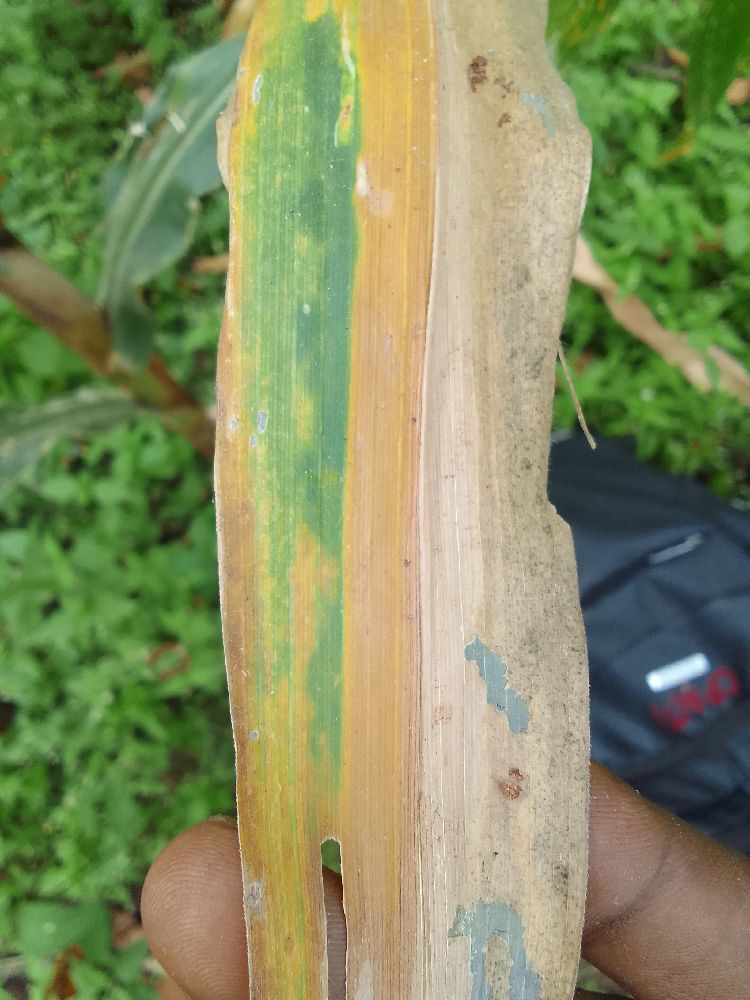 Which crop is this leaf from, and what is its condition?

maize, maize lethal necrosis
